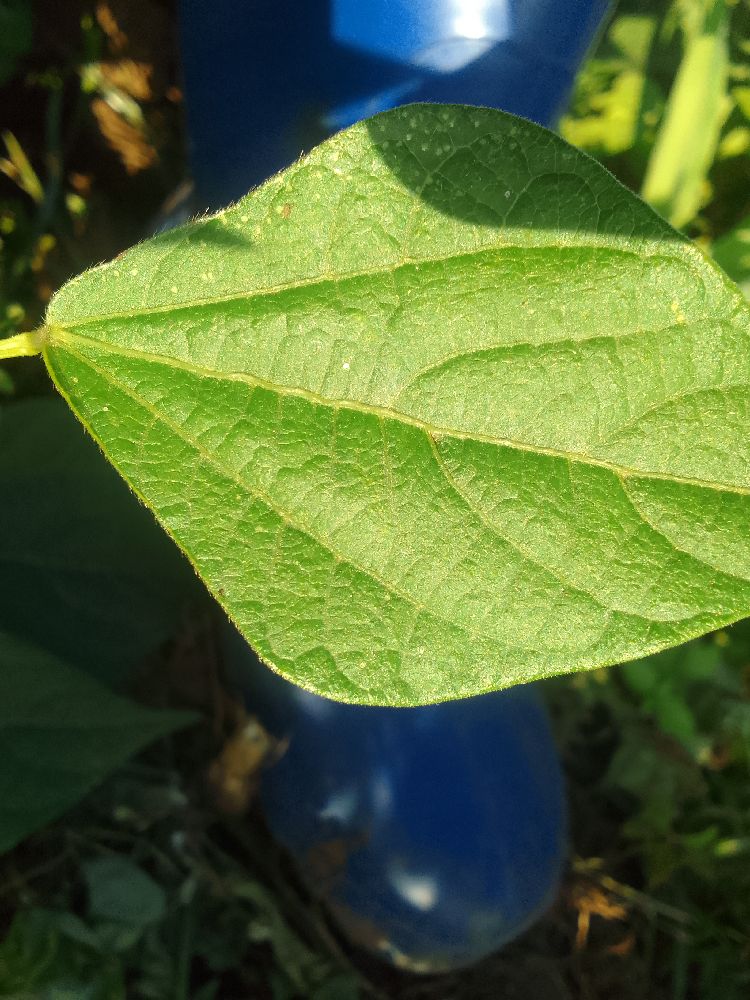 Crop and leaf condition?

common bean, healthy
